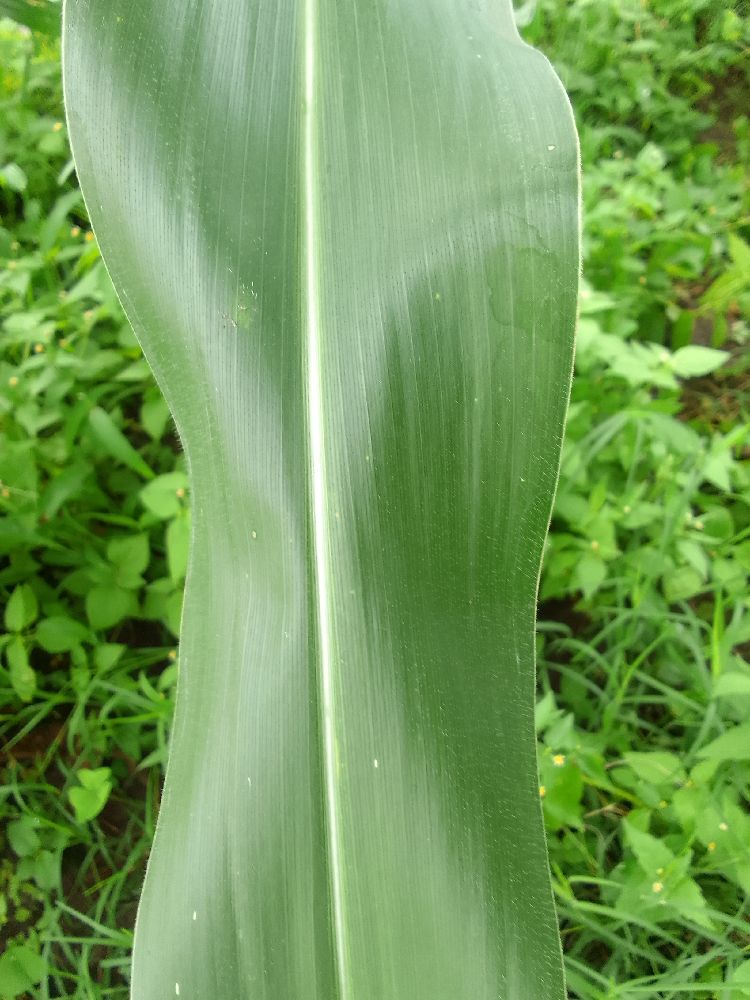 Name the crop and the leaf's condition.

maize, healthy
